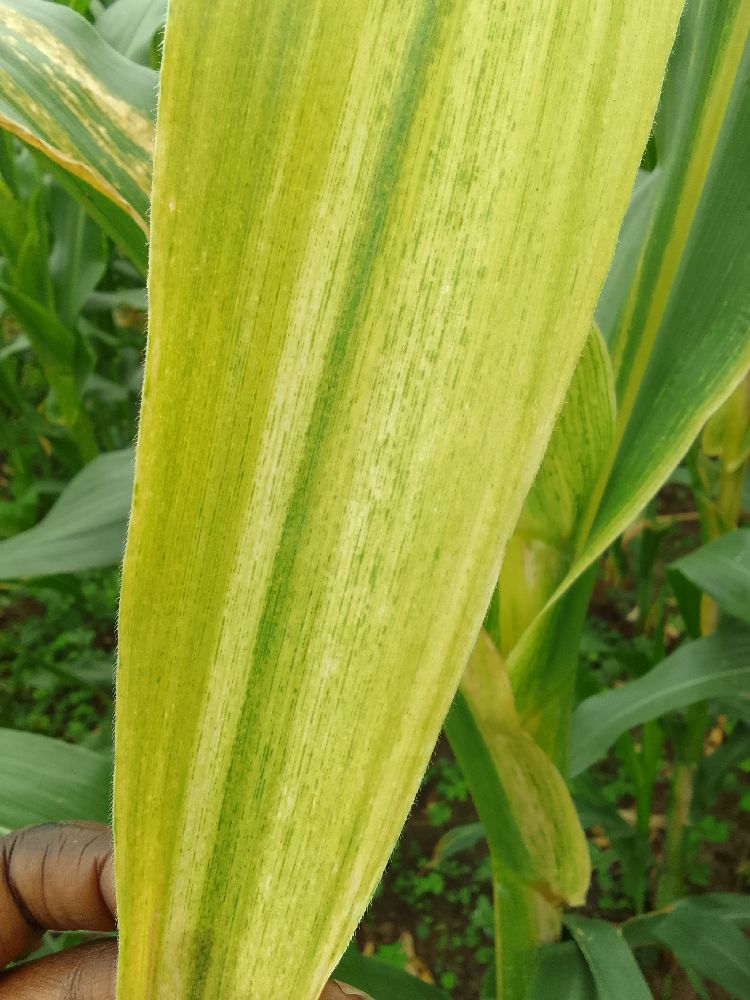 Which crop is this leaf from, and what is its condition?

maize, maize lethal necrosis
